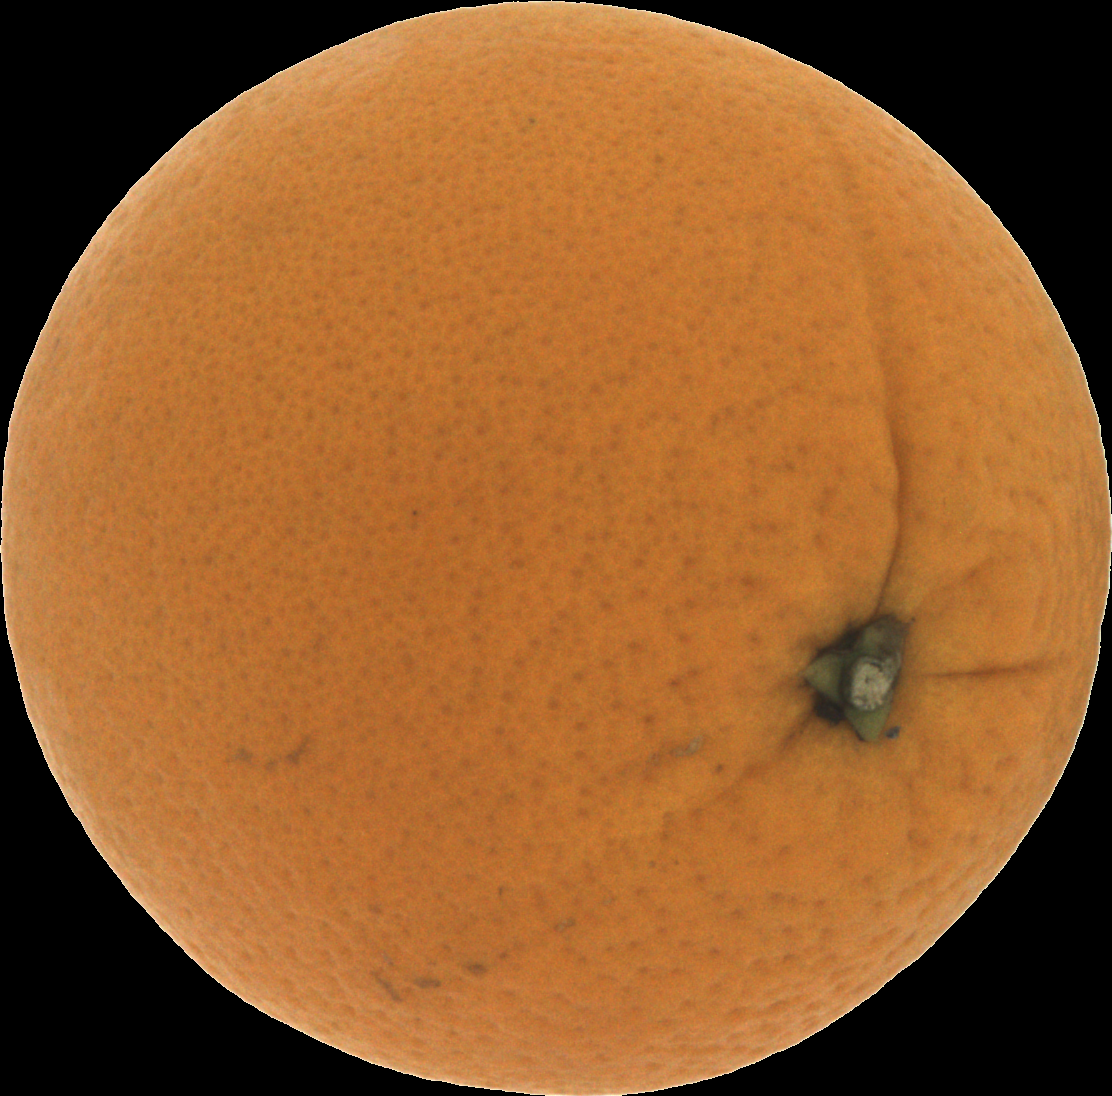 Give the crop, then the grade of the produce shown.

orange, good
